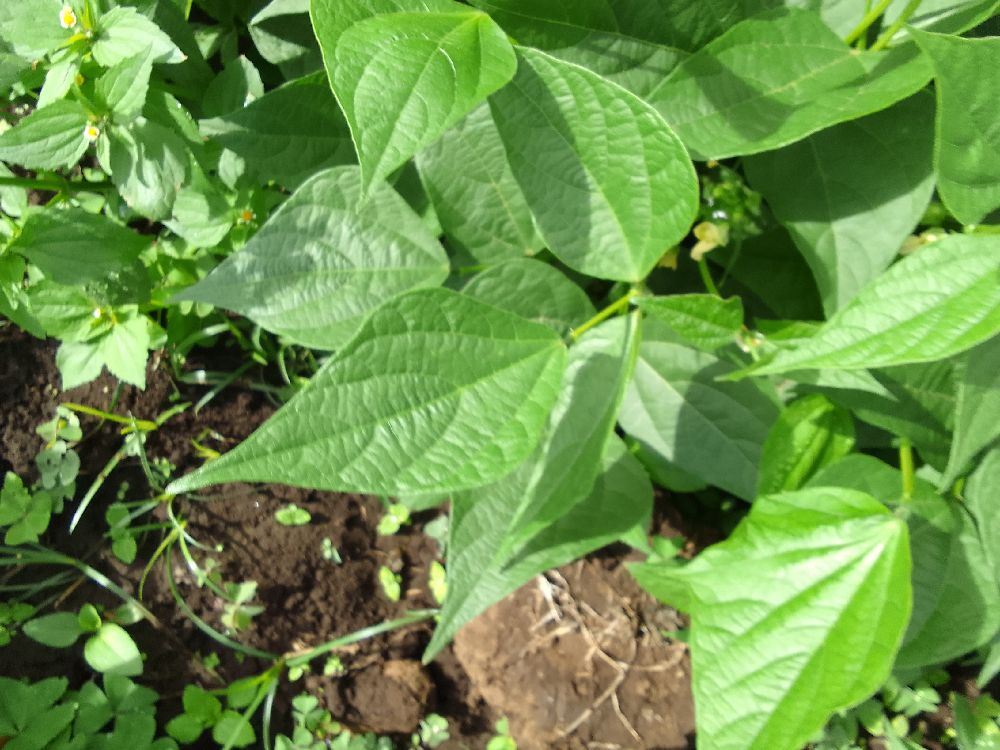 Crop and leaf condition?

common bean, healthy
